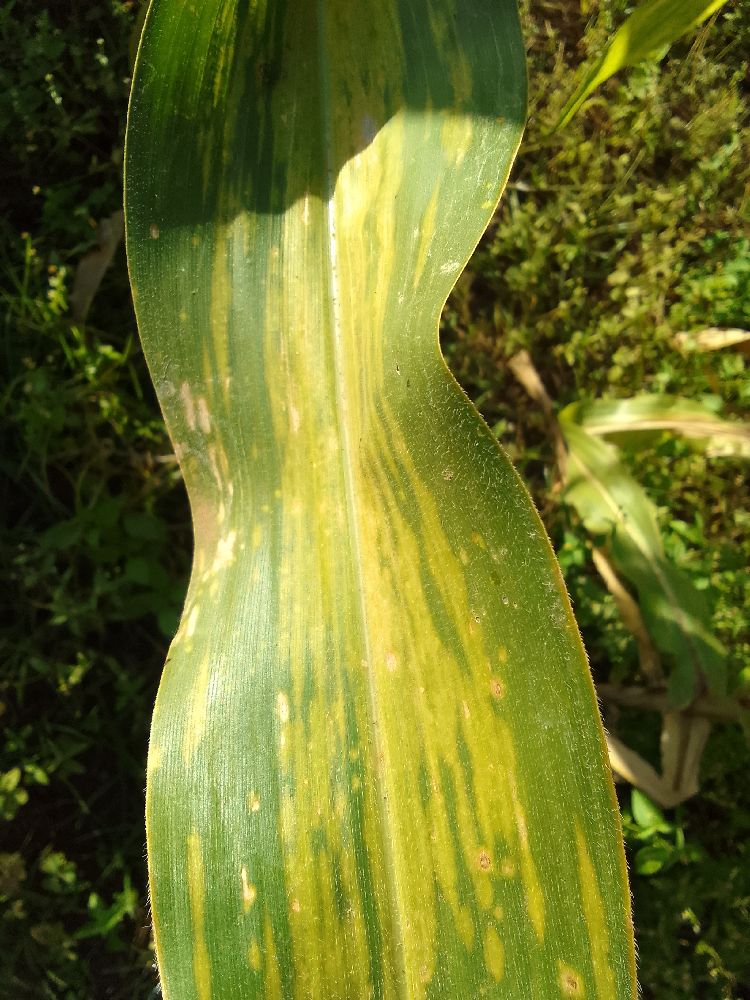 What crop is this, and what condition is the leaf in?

maize, maize lethal necrosis
